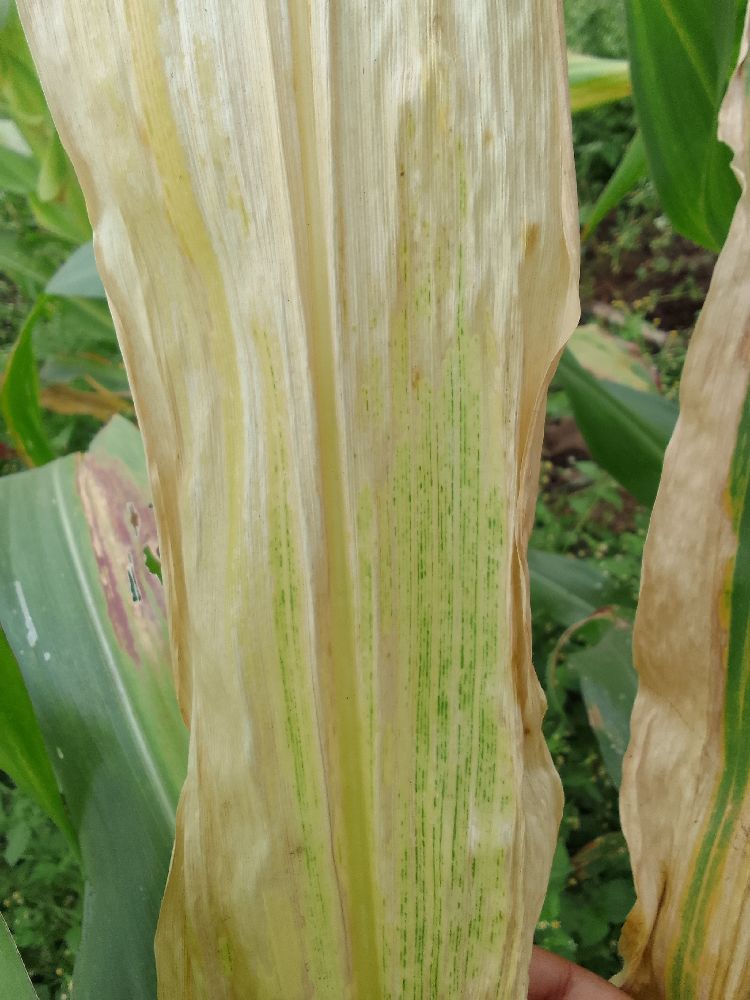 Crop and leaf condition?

maize, maize lethal necrosis
